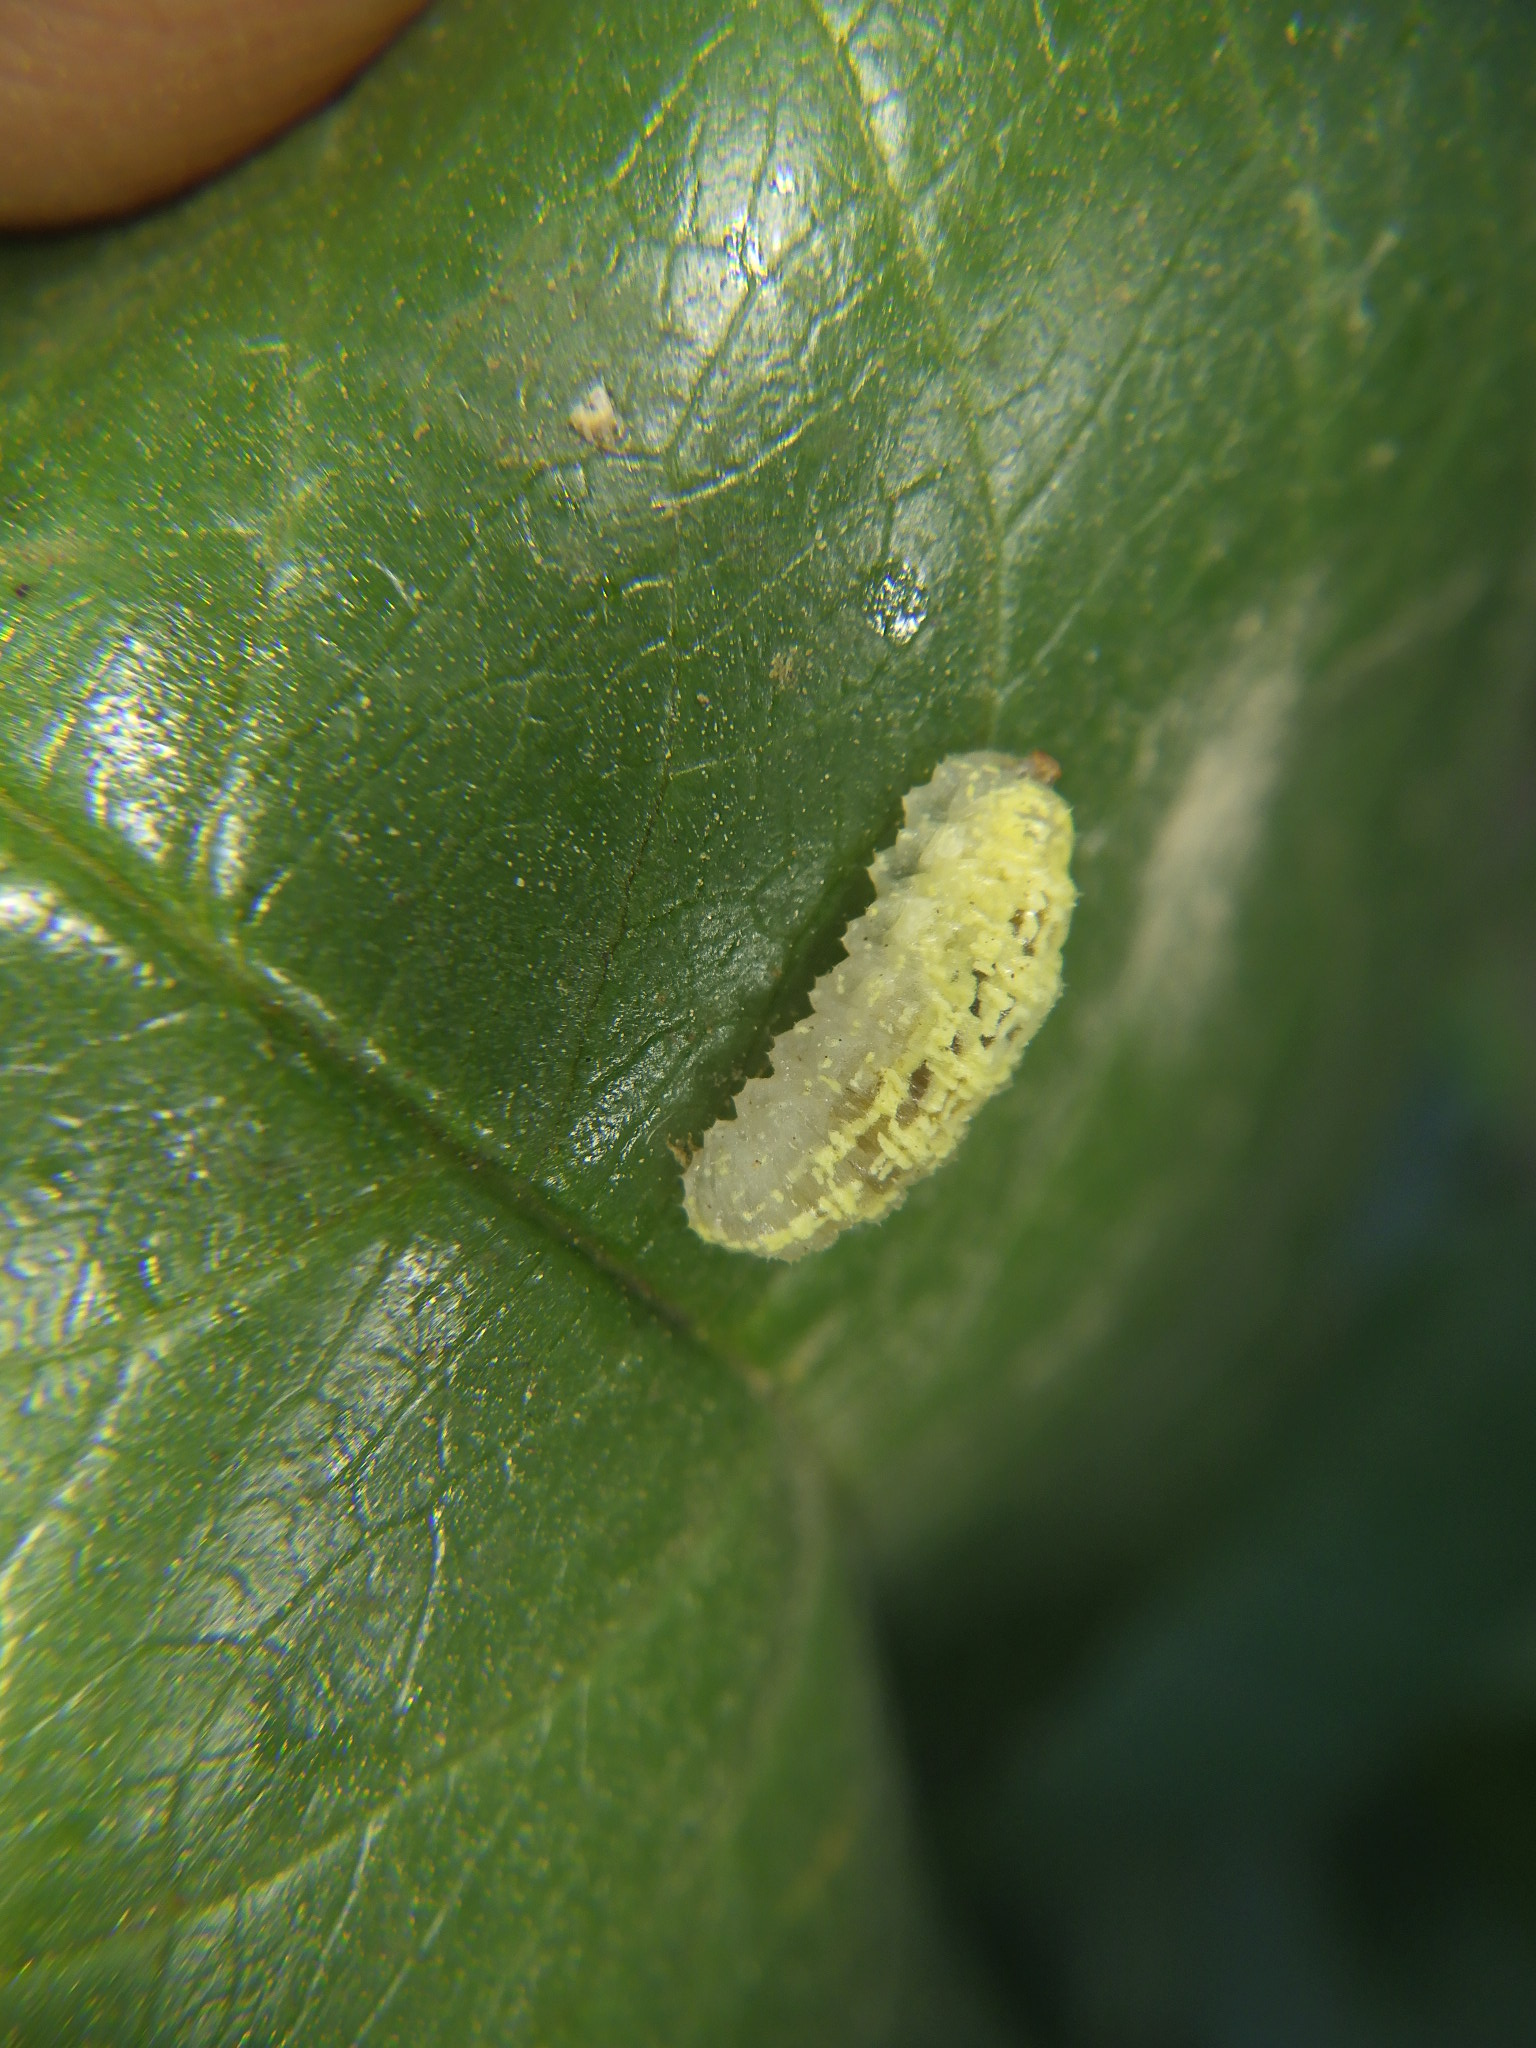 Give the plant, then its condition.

peach, caterpillar
